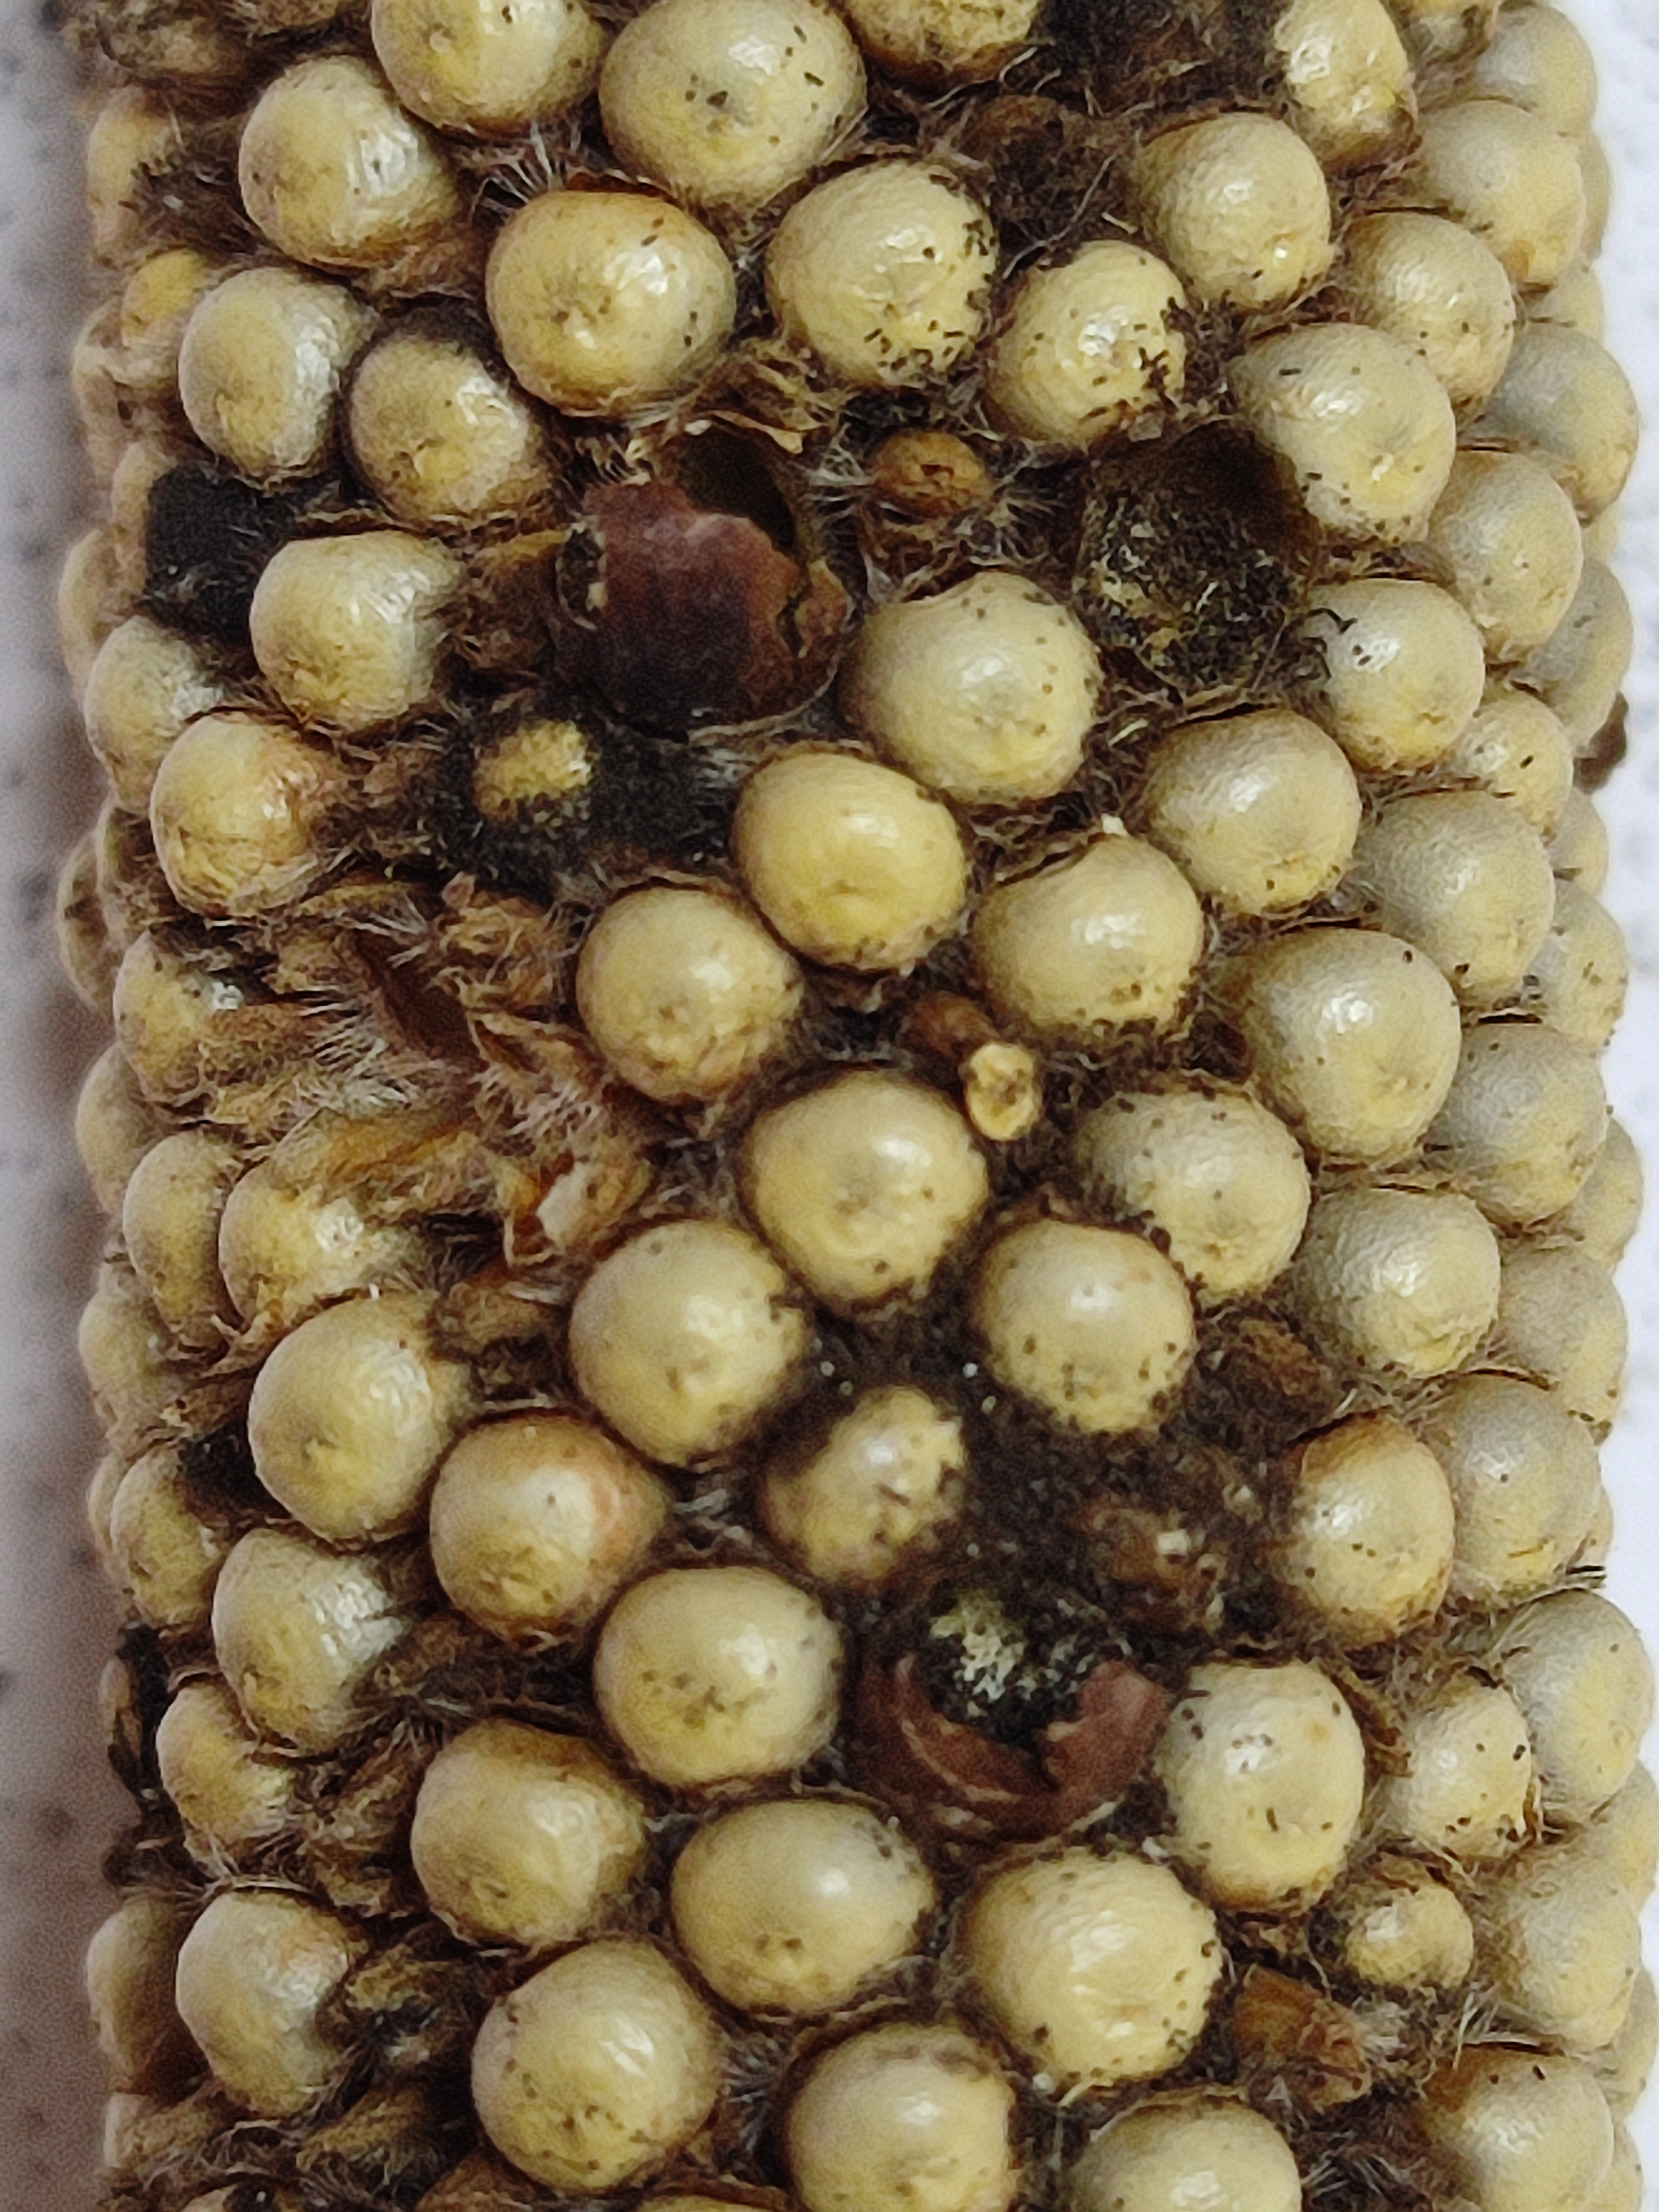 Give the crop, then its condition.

pearl millet, smut
